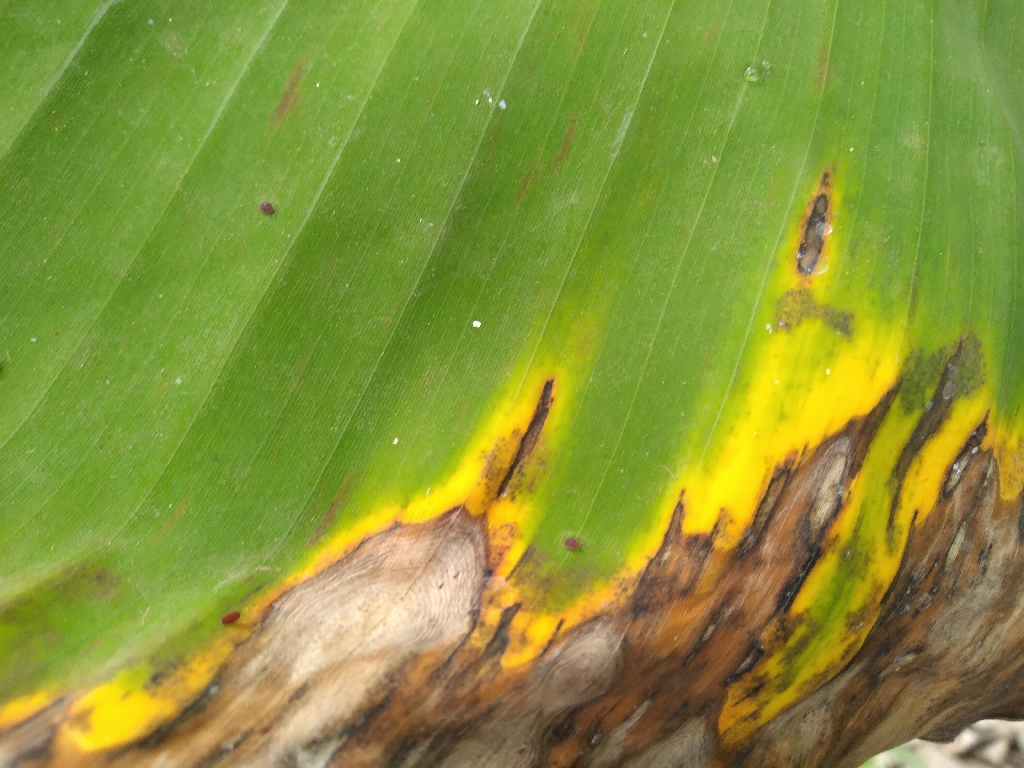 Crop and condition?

banana, black sigatoka
